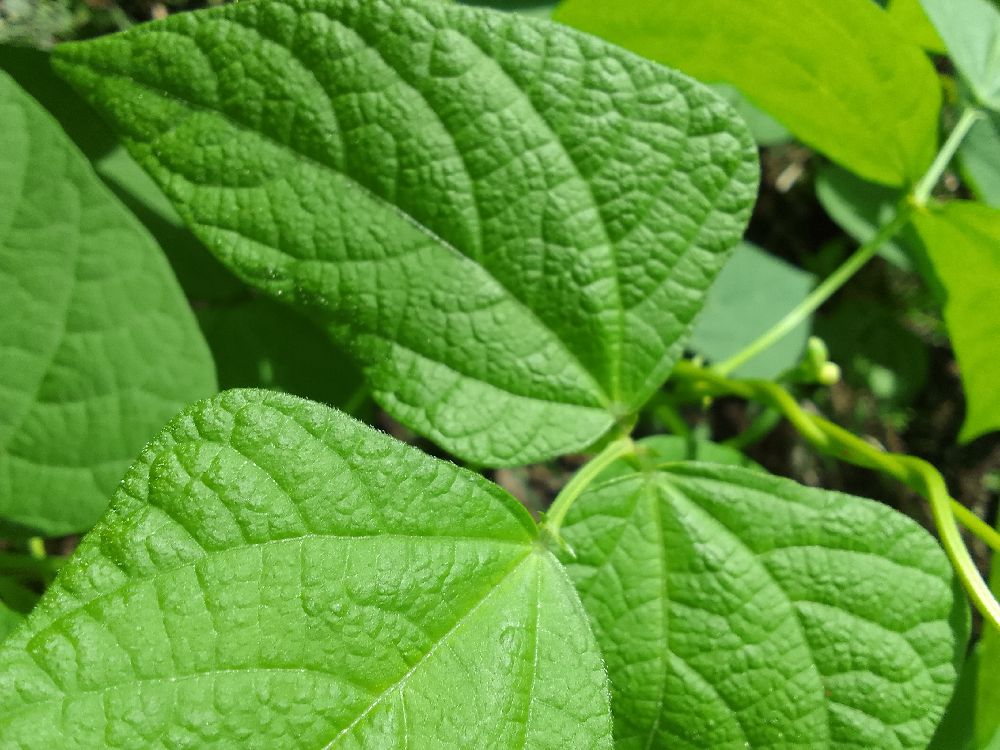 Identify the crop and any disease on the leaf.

common bean, healthy
